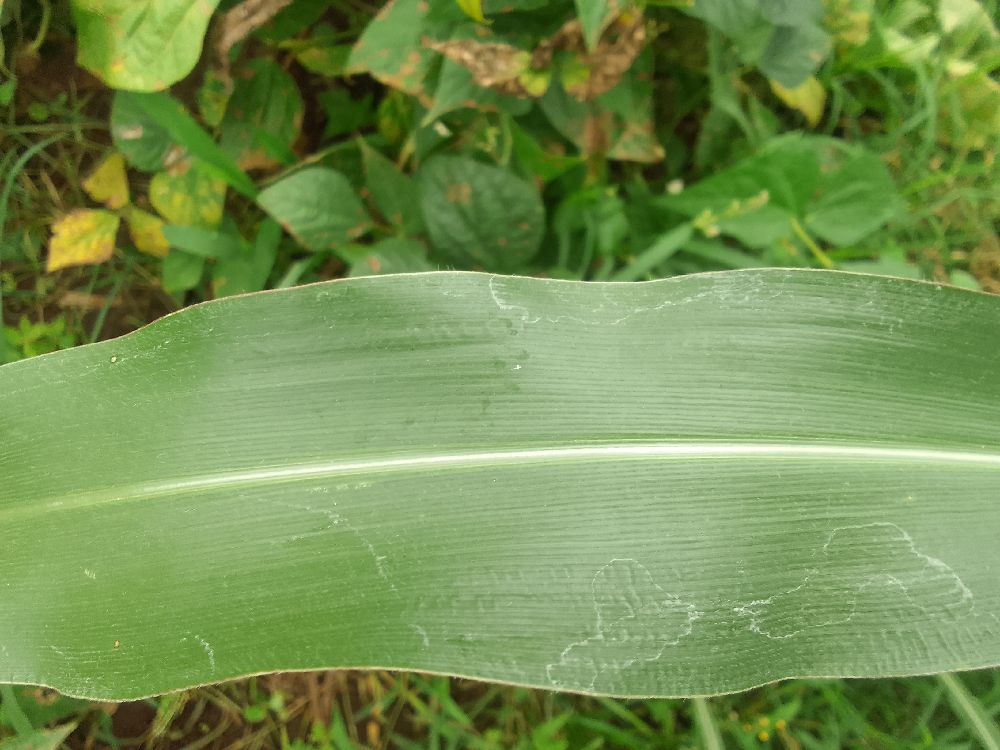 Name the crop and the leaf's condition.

maize, healthy
